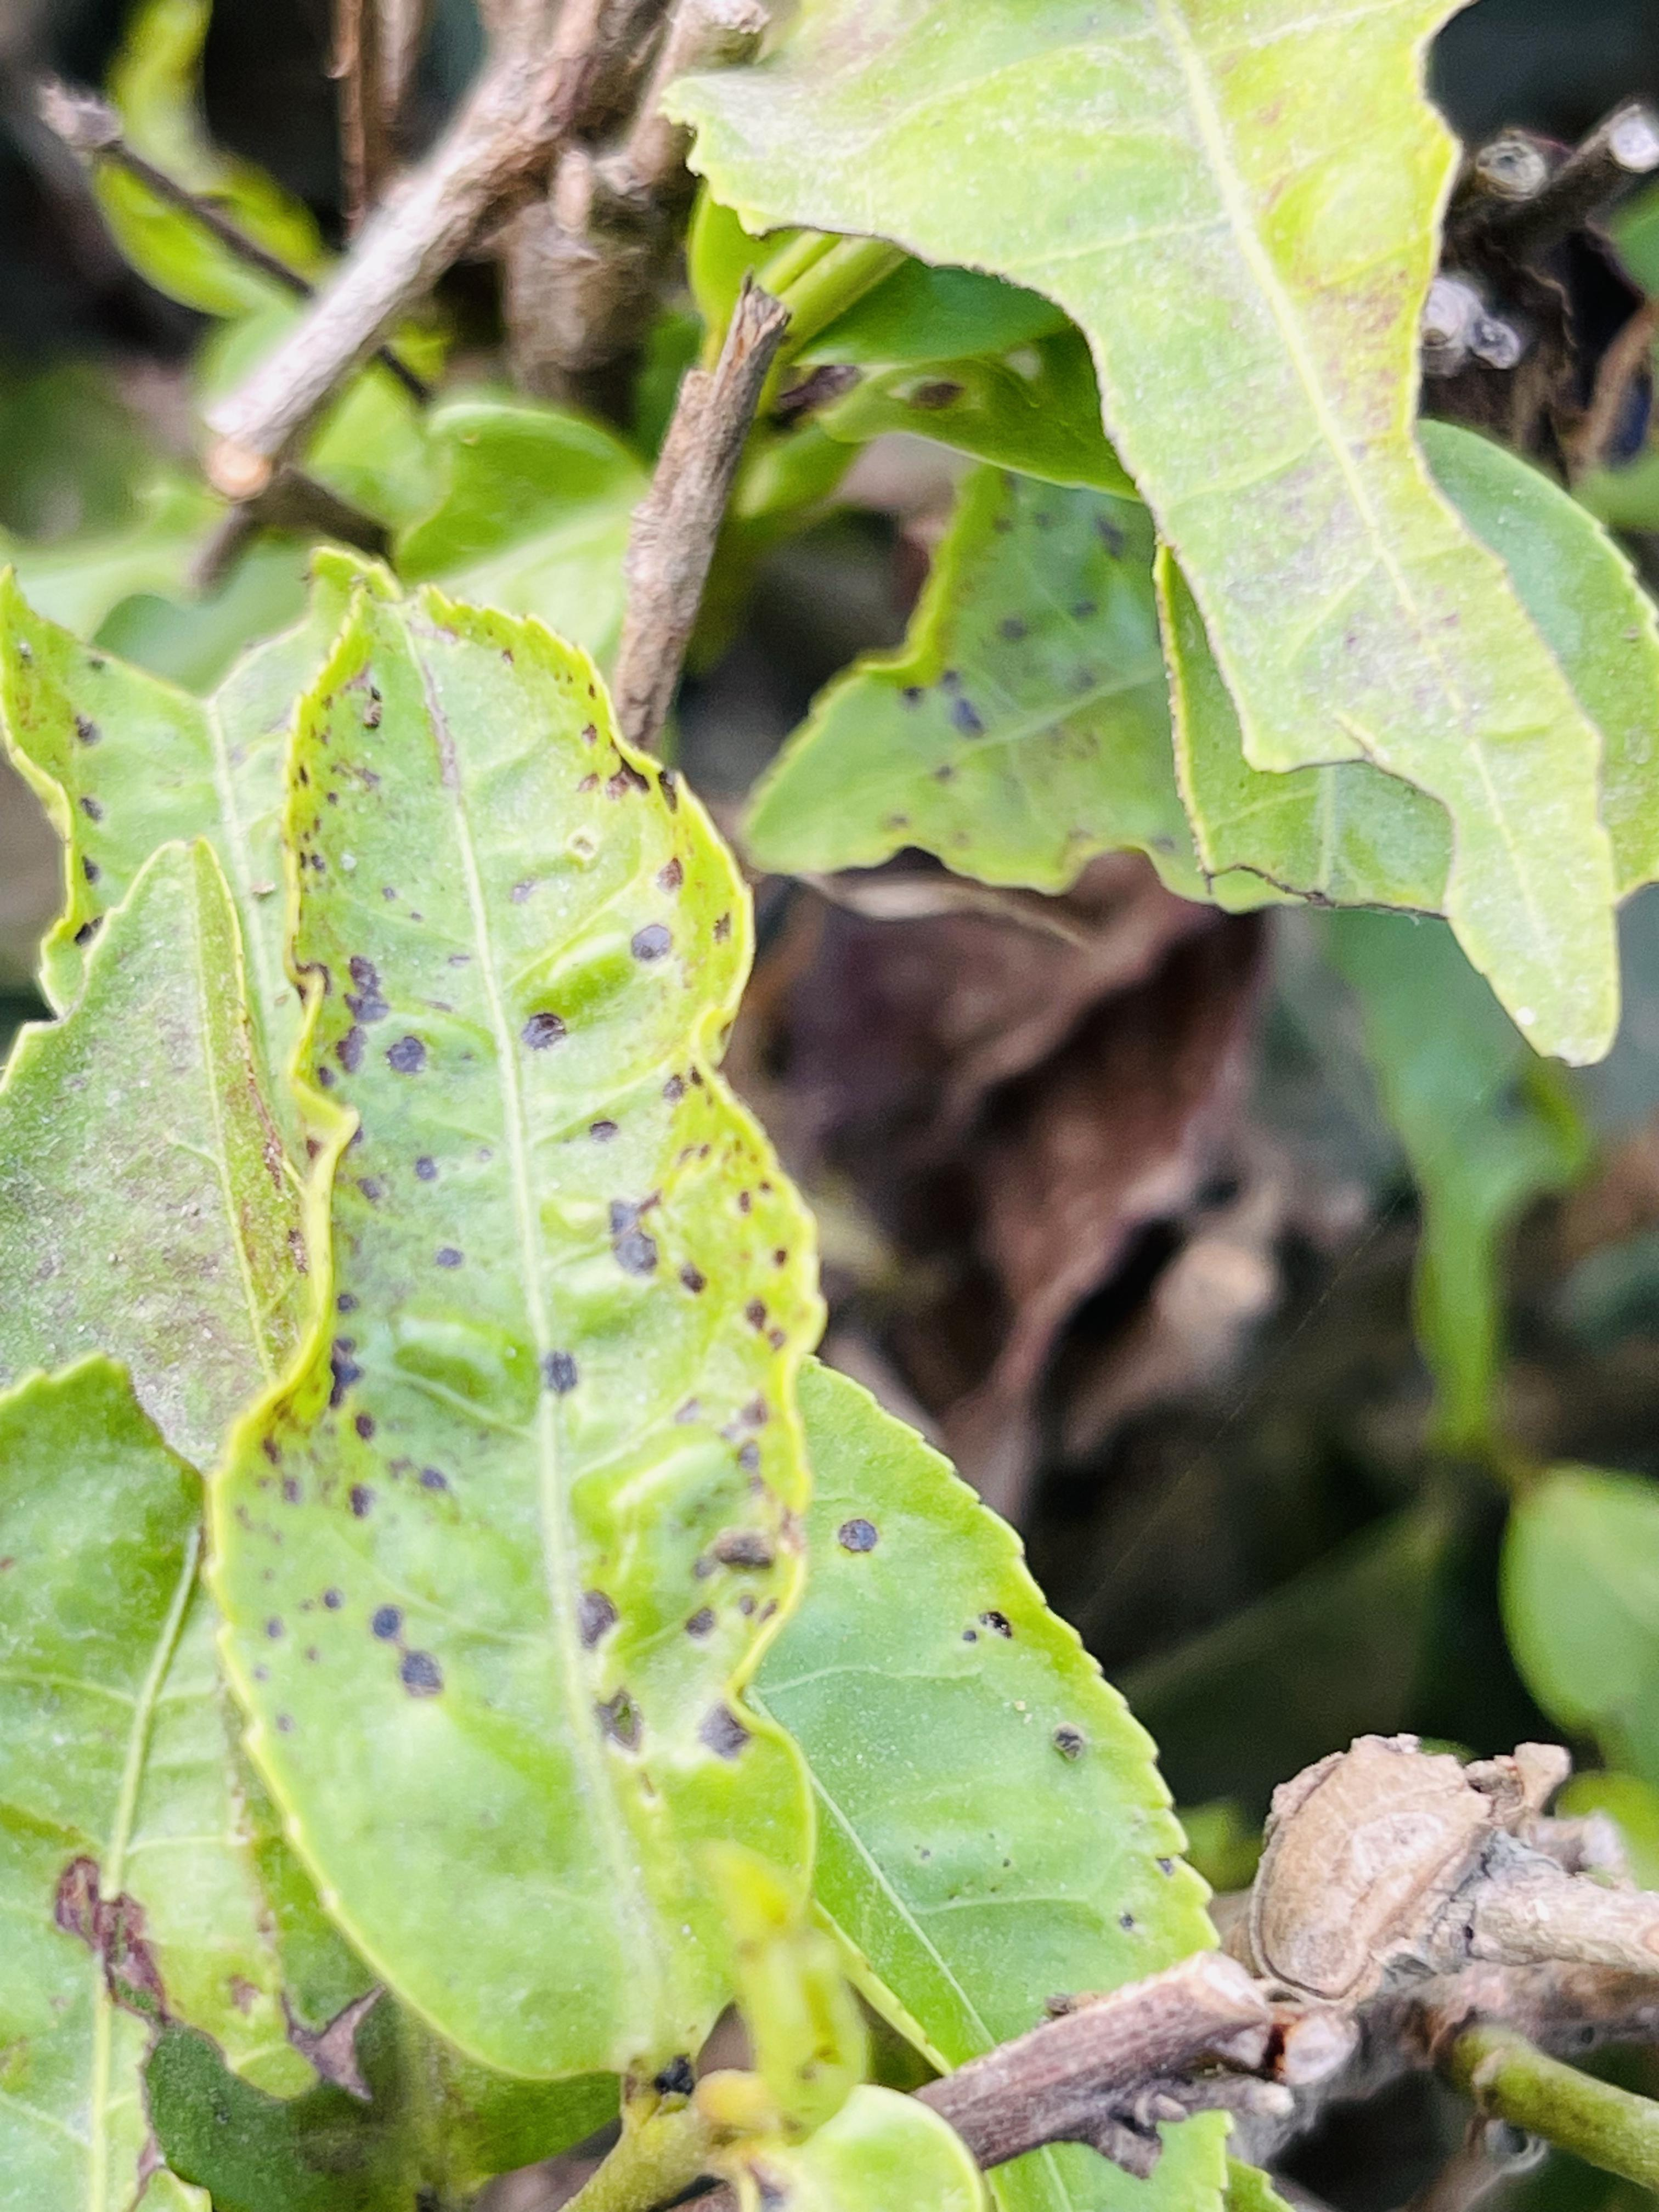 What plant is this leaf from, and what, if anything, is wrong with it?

tea, helopeltis
